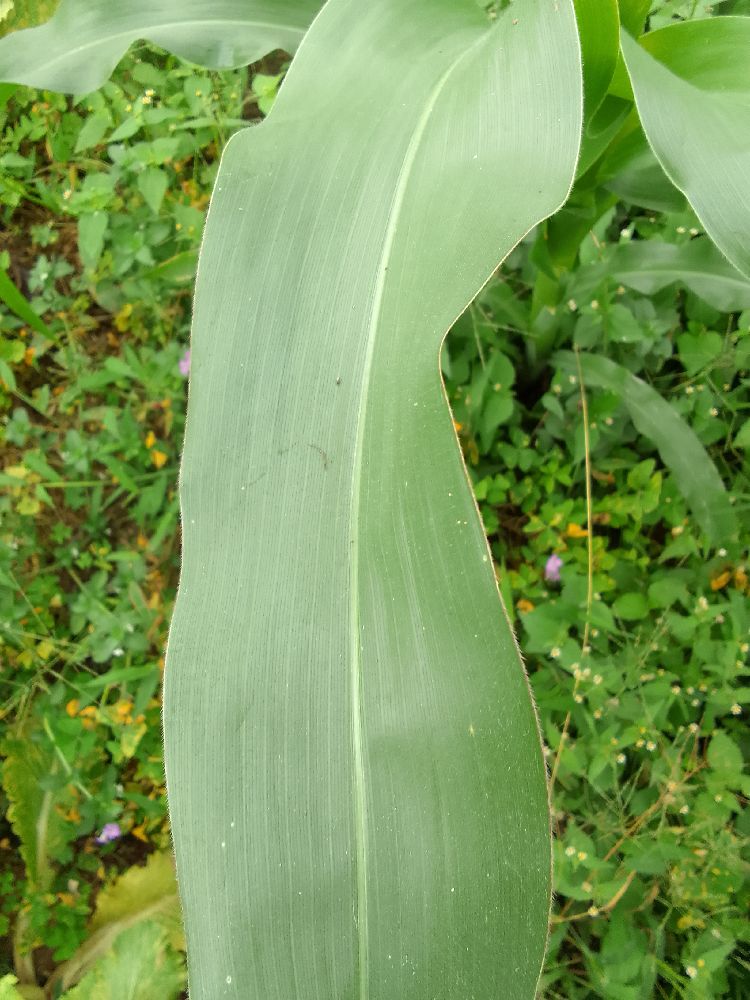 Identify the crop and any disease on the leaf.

maize, healthy
